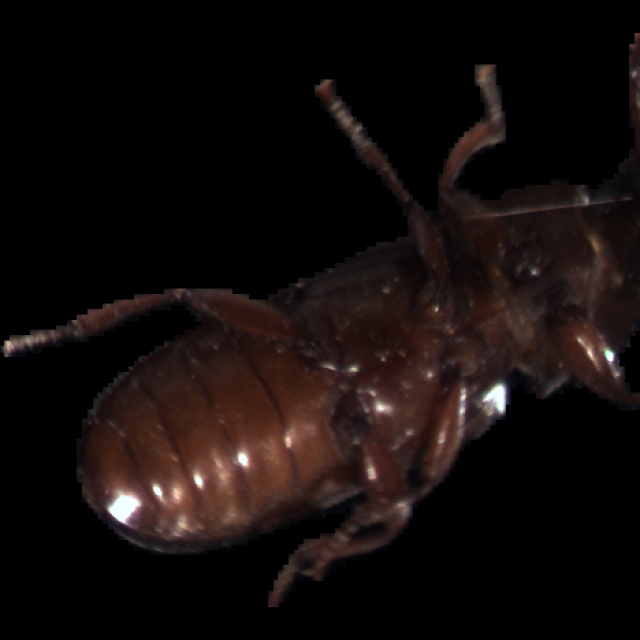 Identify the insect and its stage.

mealworm beetle
